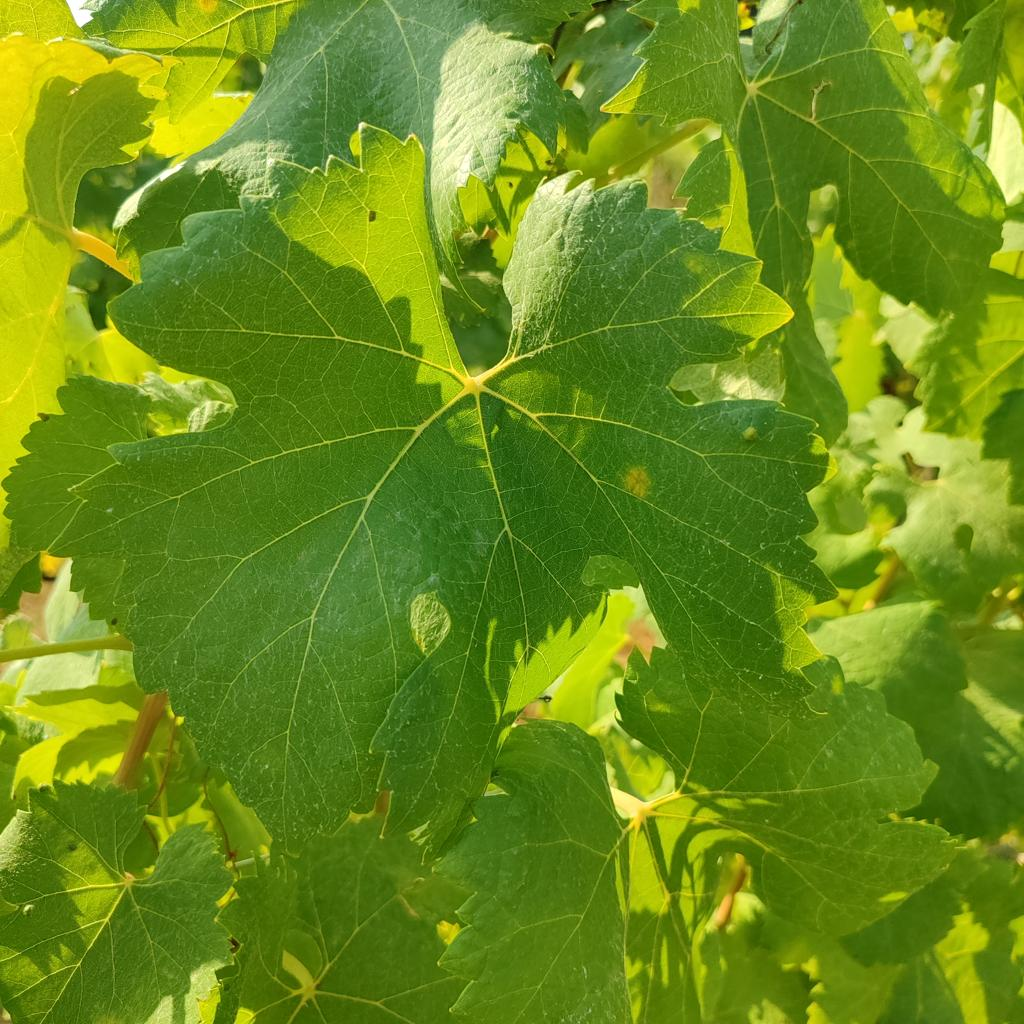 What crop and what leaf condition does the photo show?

grapevine, healthy
